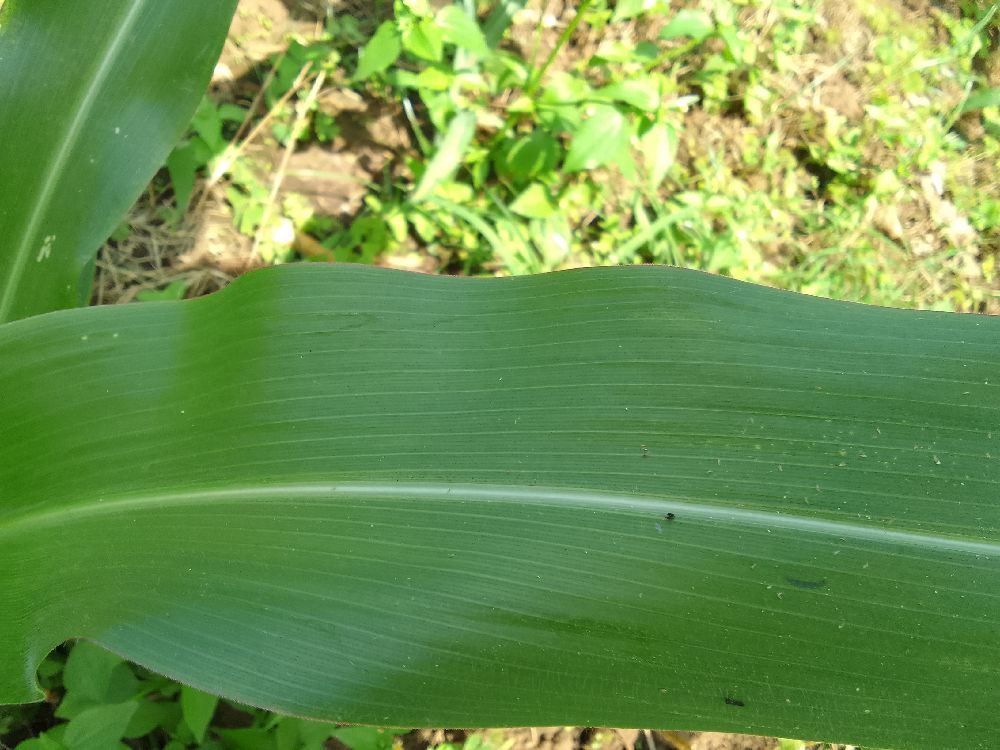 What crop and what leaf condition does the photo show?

maize, healthy
